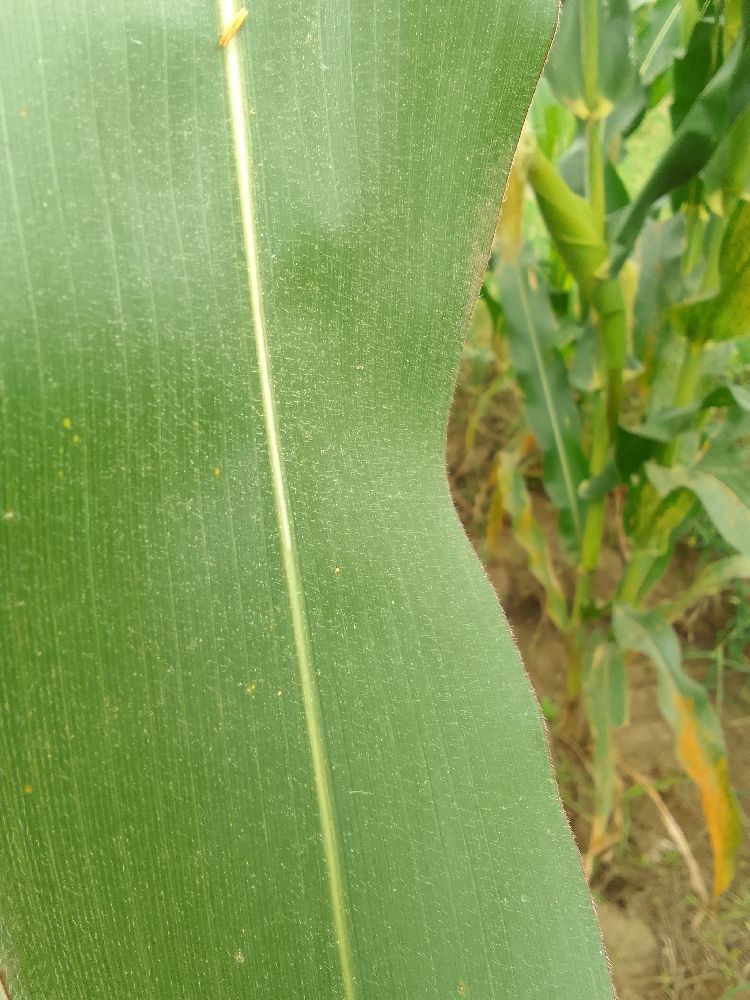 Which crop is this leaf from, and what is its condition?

maize, healthy
